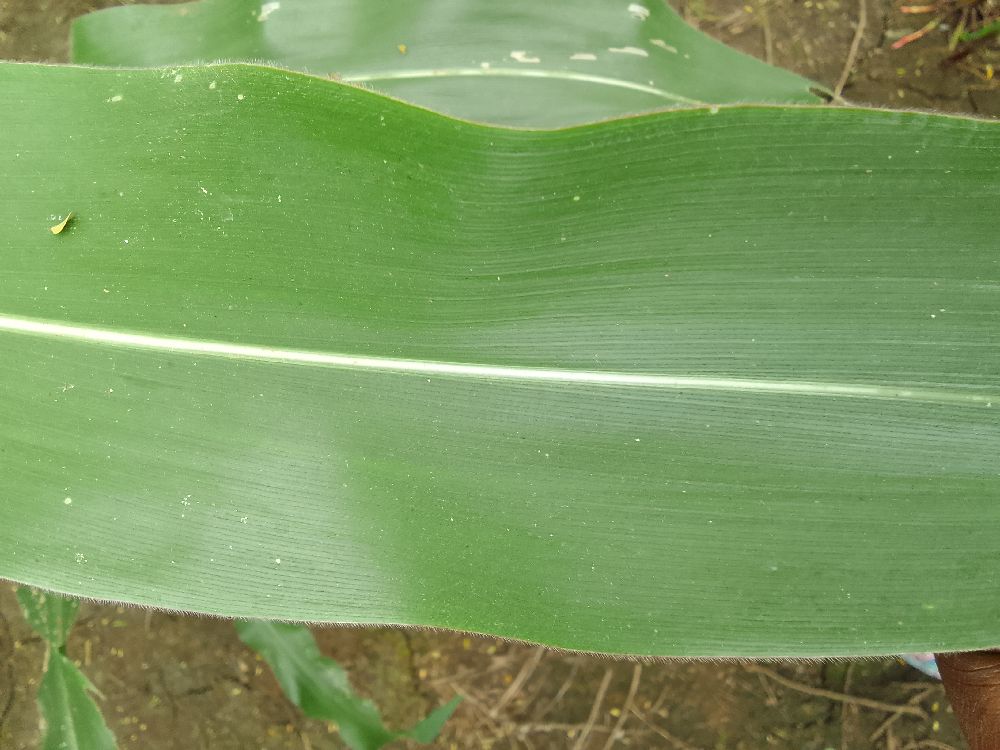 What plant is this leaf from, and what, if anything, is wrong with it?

maize, healthy
